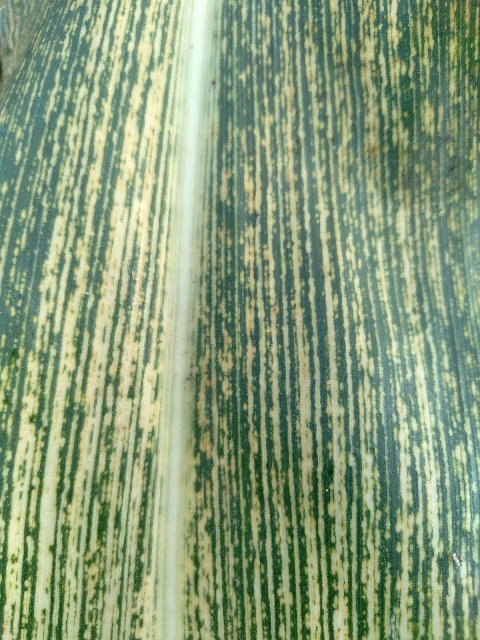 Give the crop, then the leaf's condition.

maize, maize streak virus
